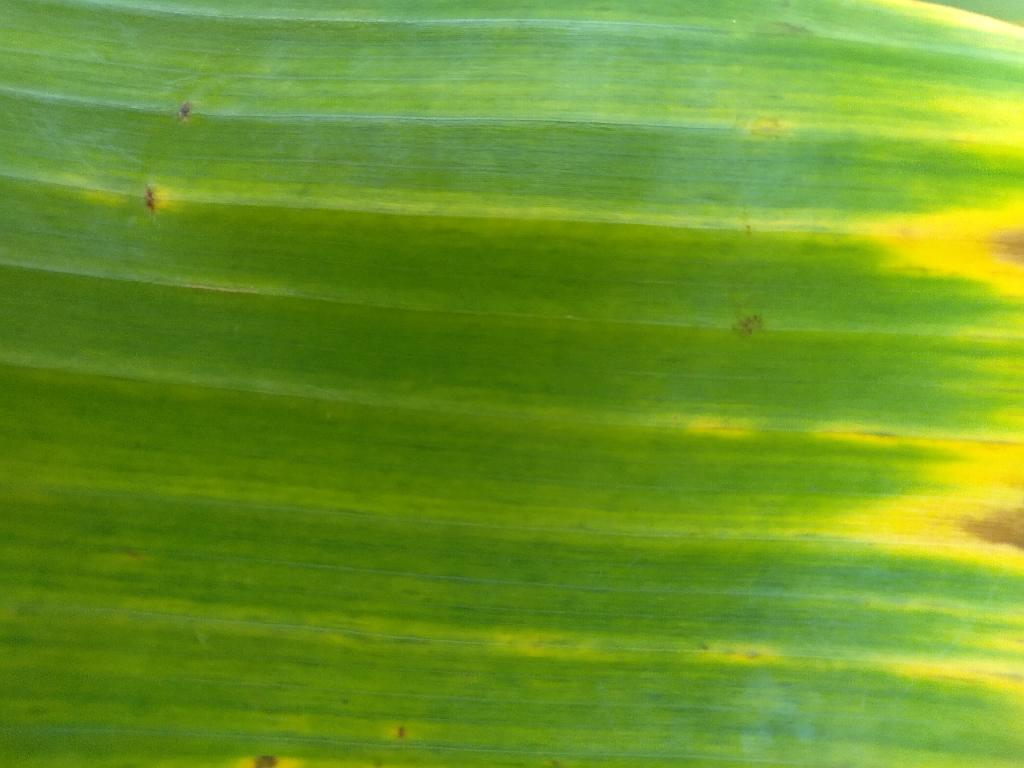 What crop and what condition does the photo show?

banana, fusarium wilt race 1
